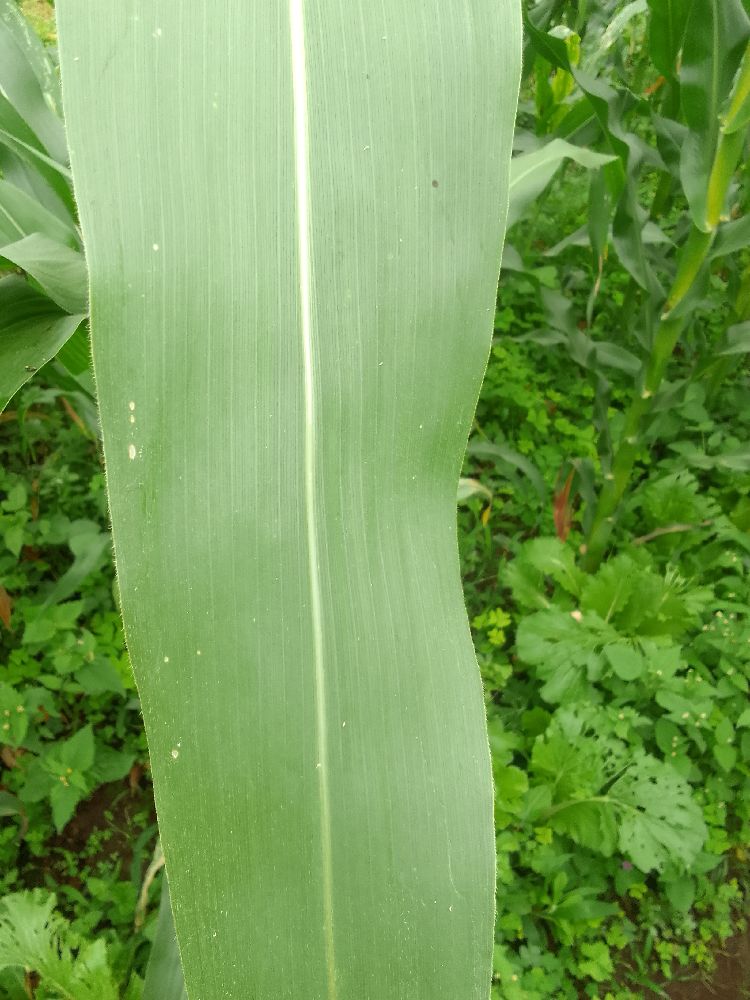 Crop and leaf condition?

maize, healthy
